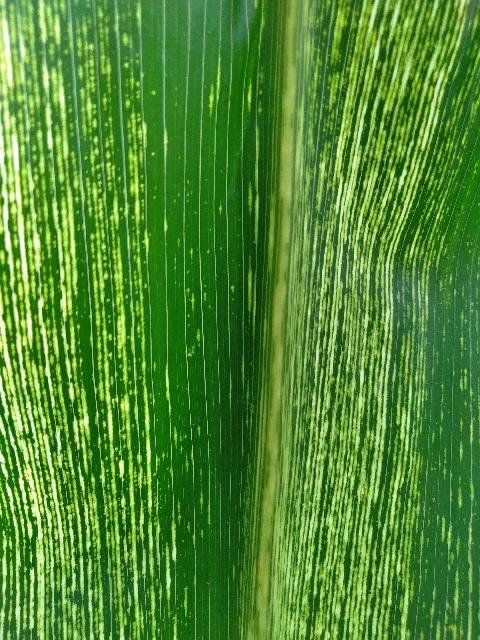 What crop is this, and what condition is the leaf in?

maize, maize streak virus
